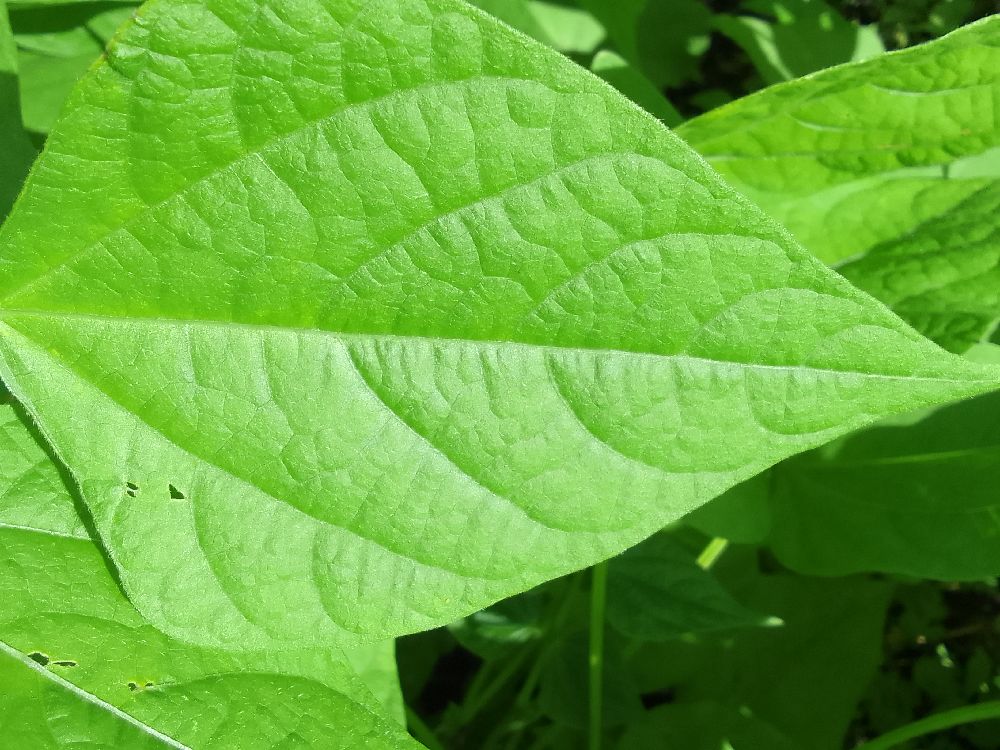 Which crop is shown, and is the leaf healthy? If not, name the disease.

common bean, healthy
